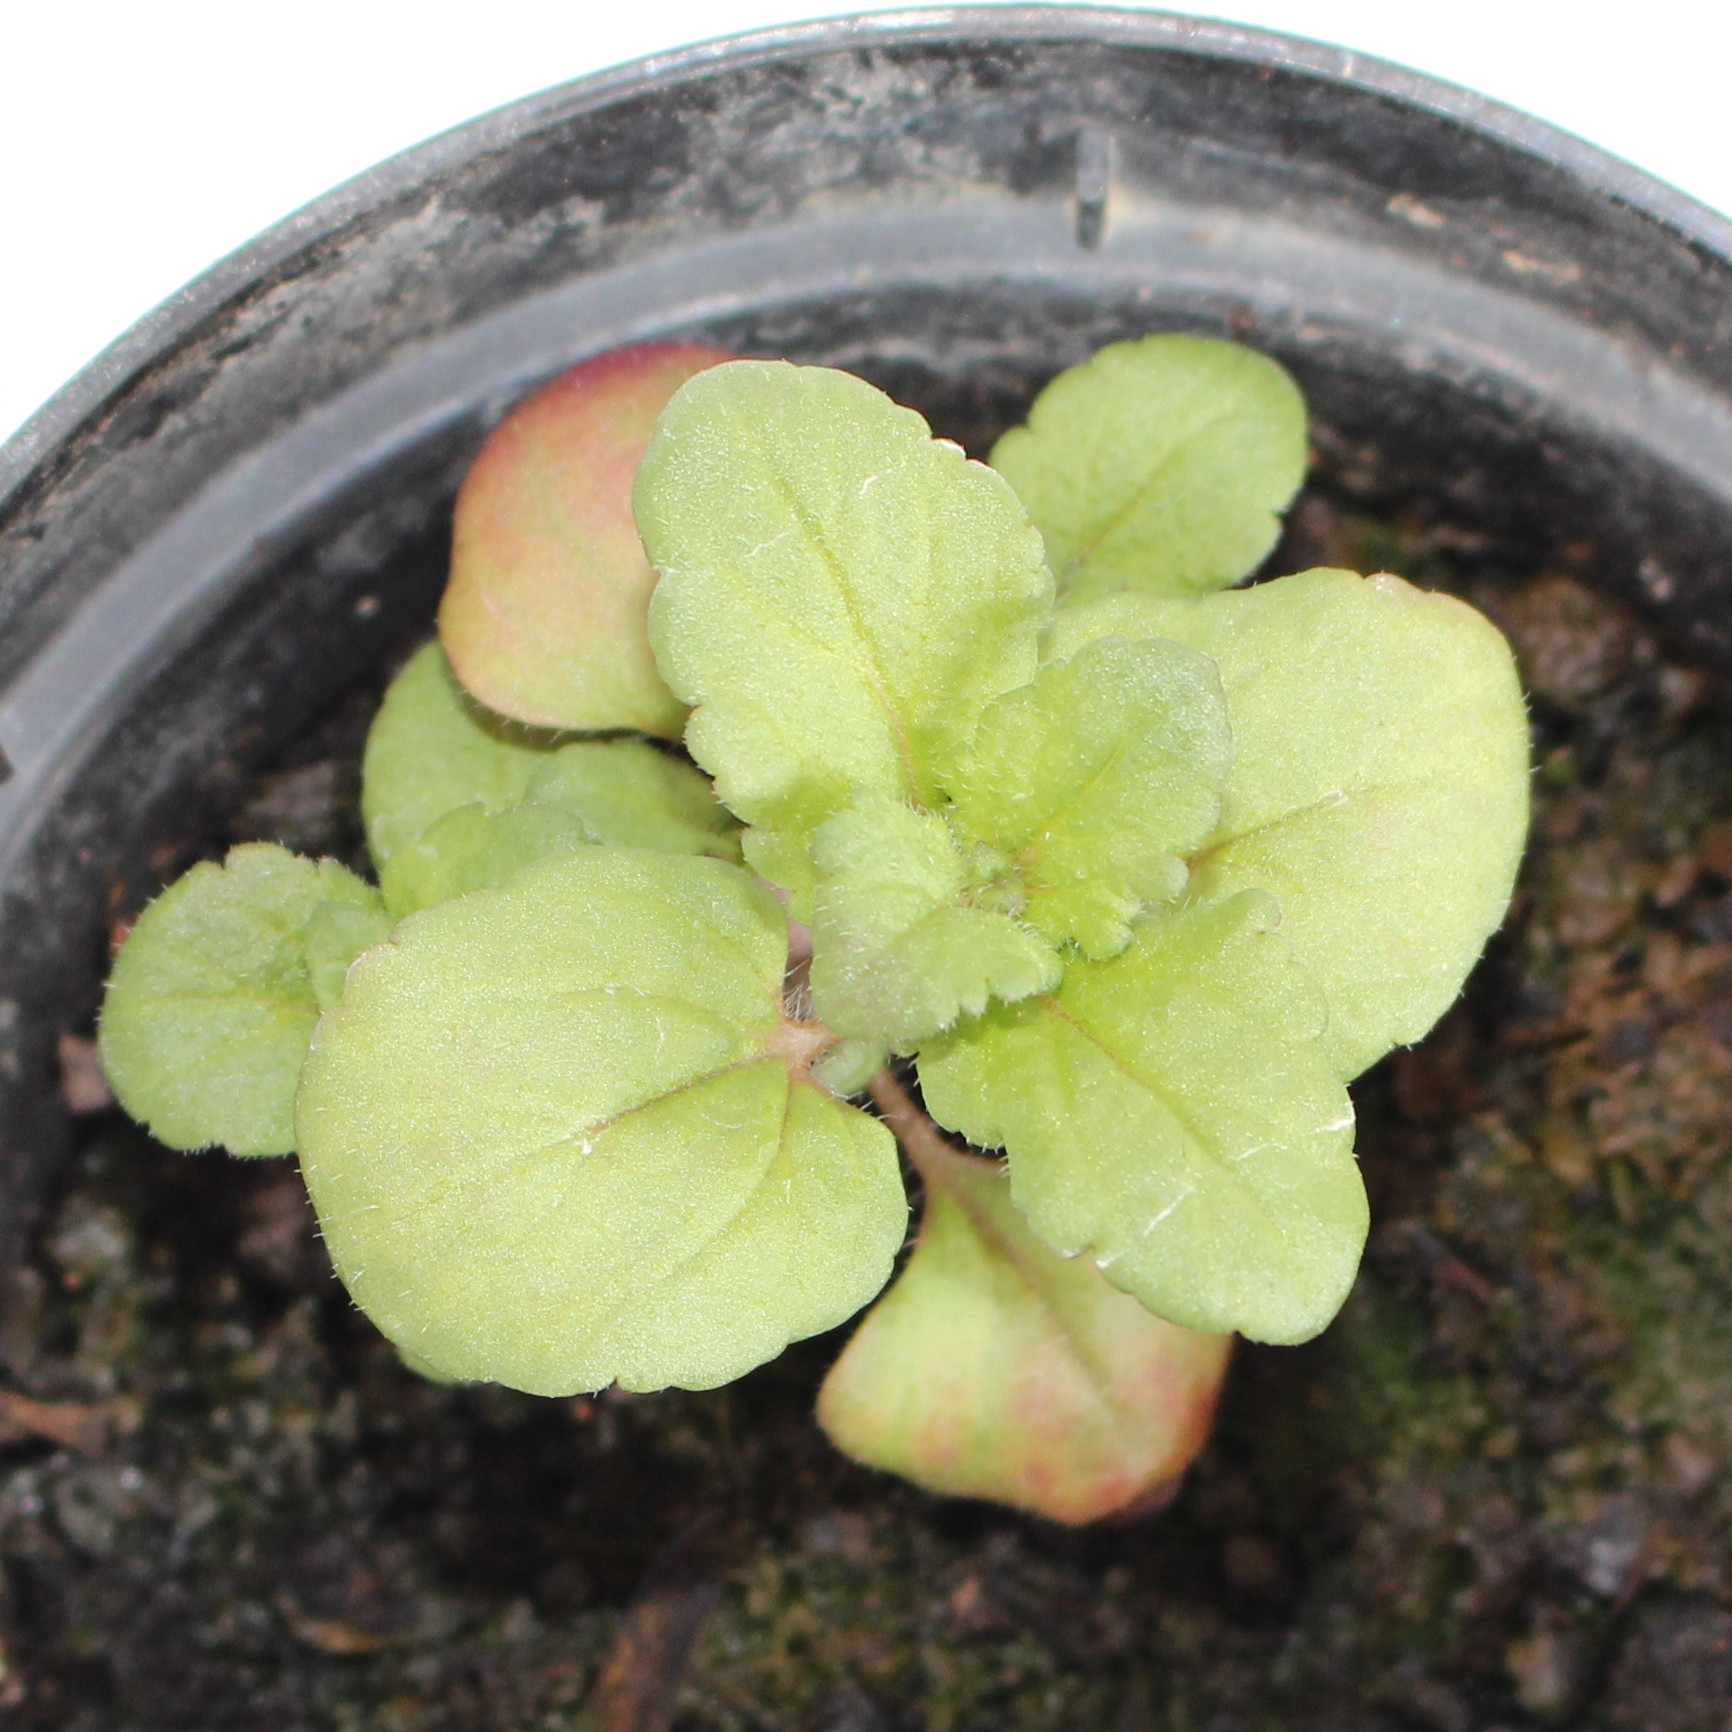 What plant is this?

Veronica persica
